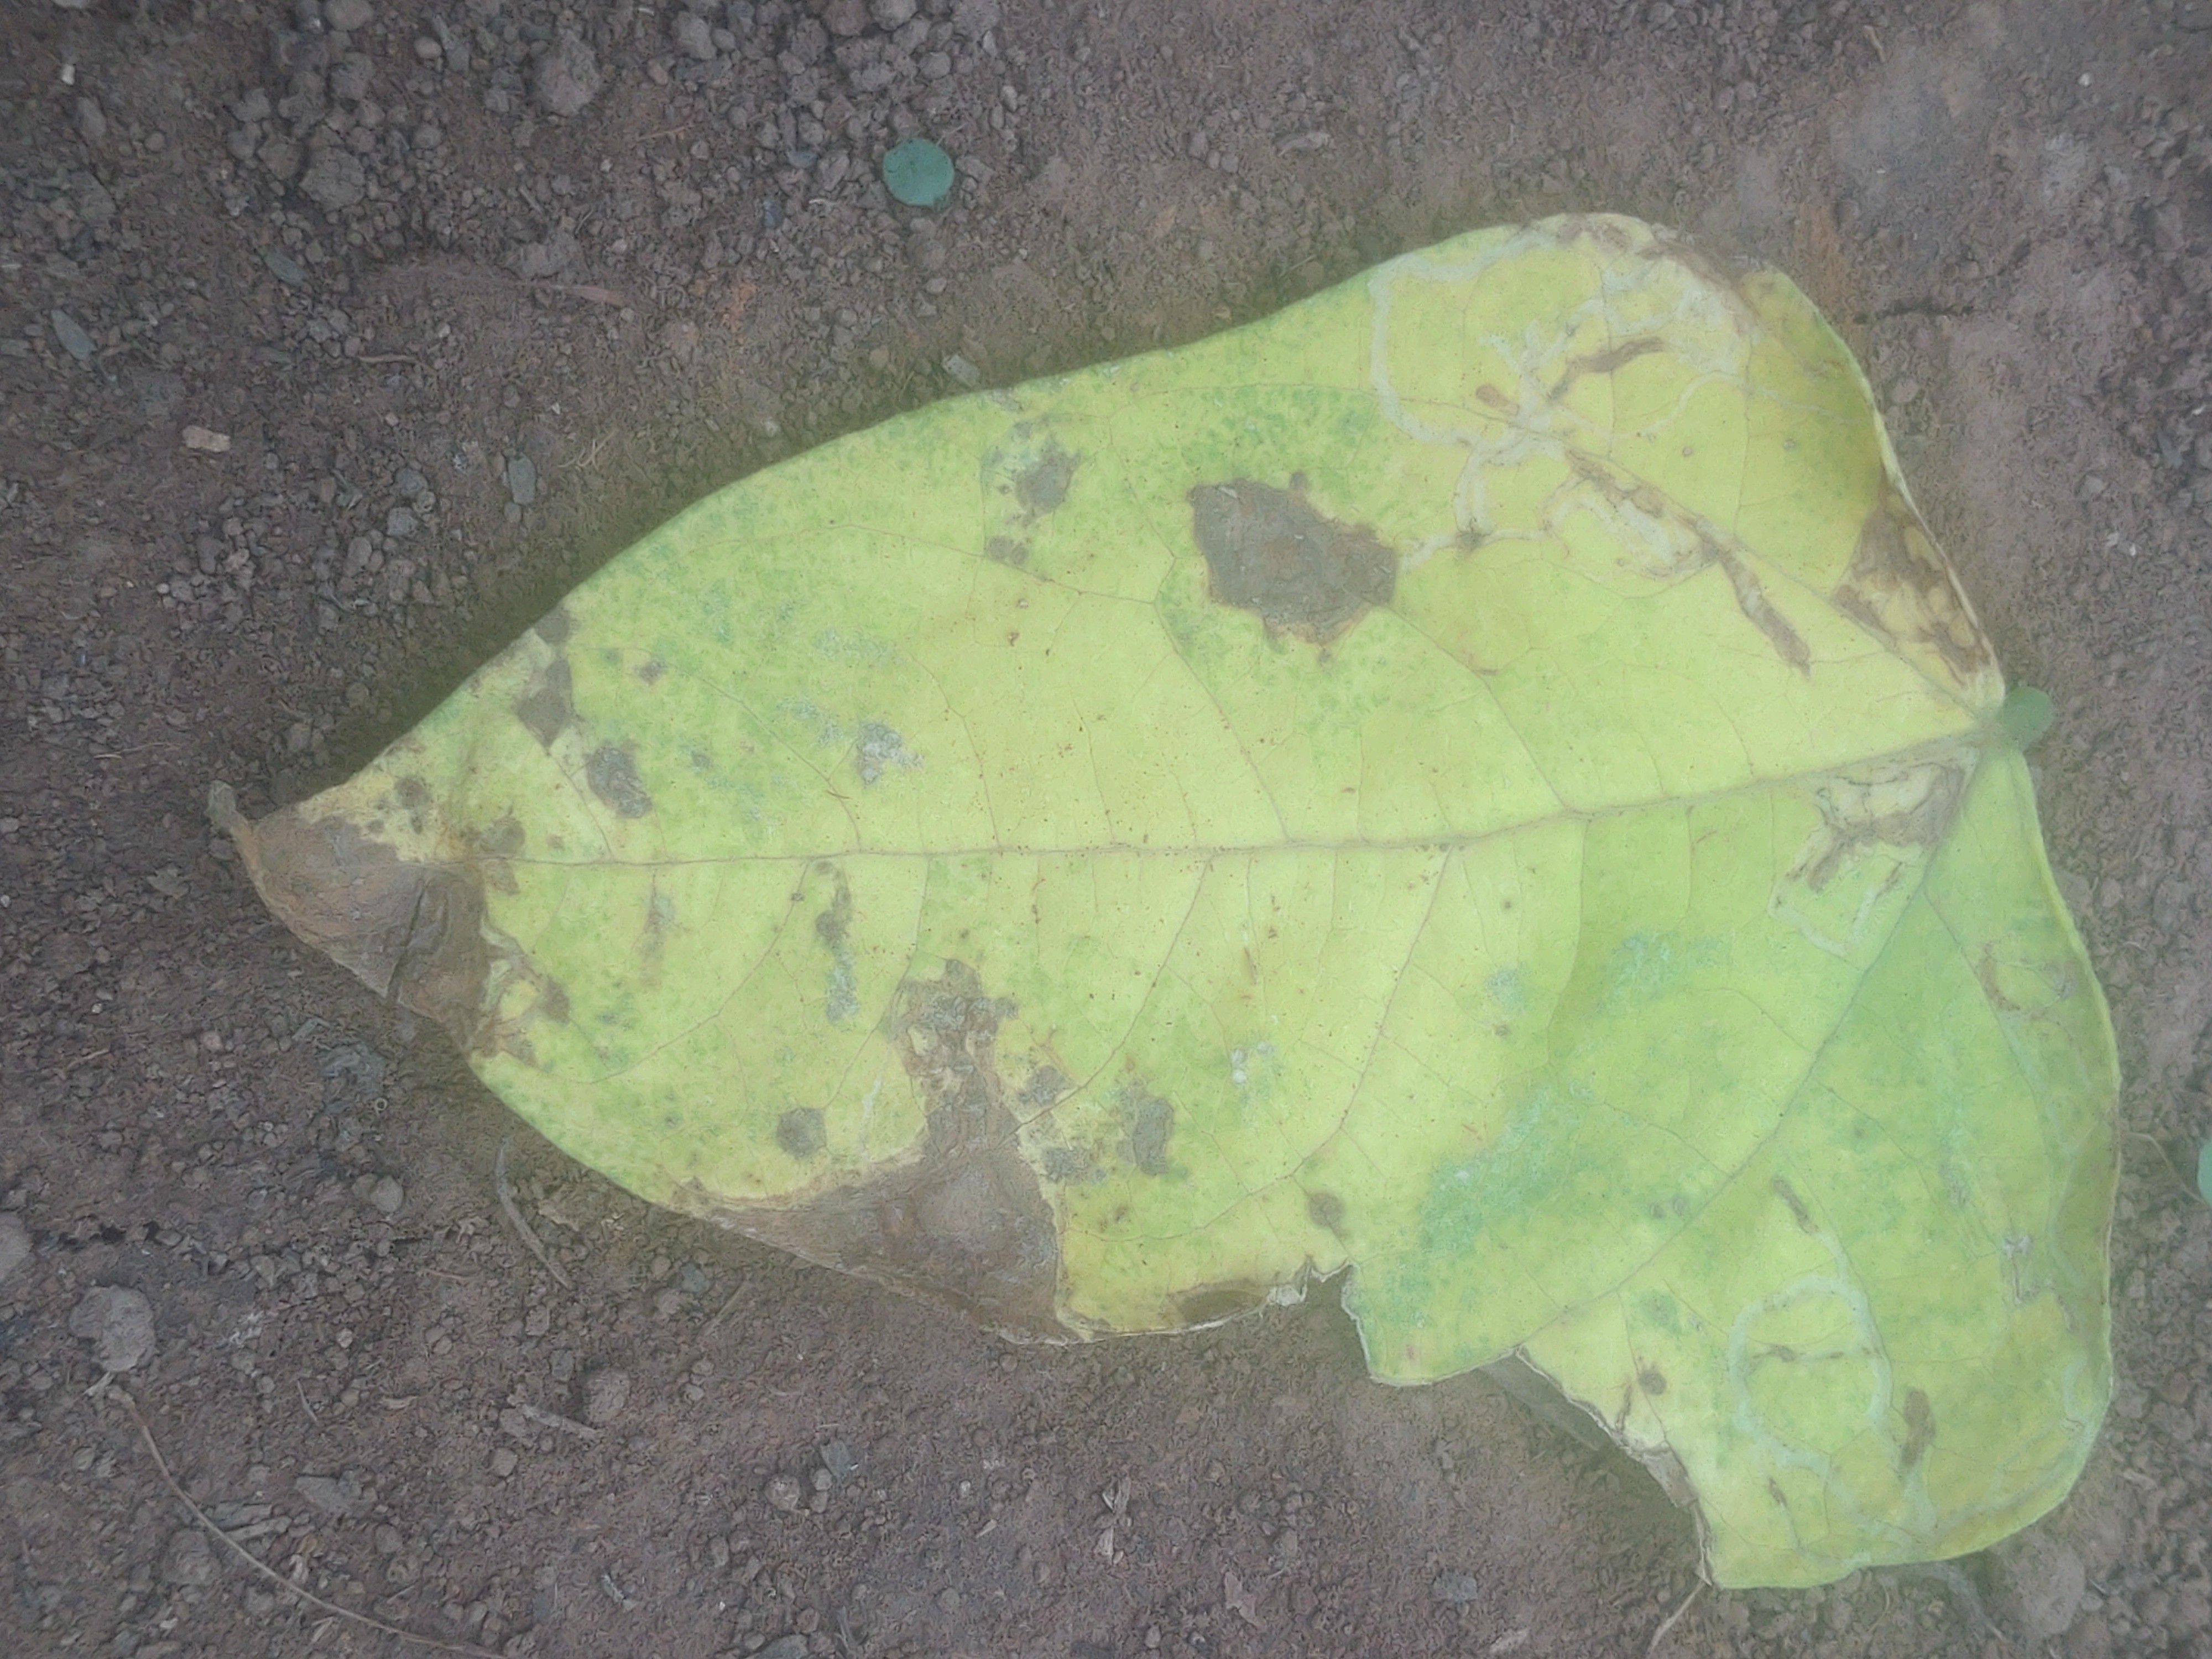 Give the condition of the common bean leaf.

anthracnose
